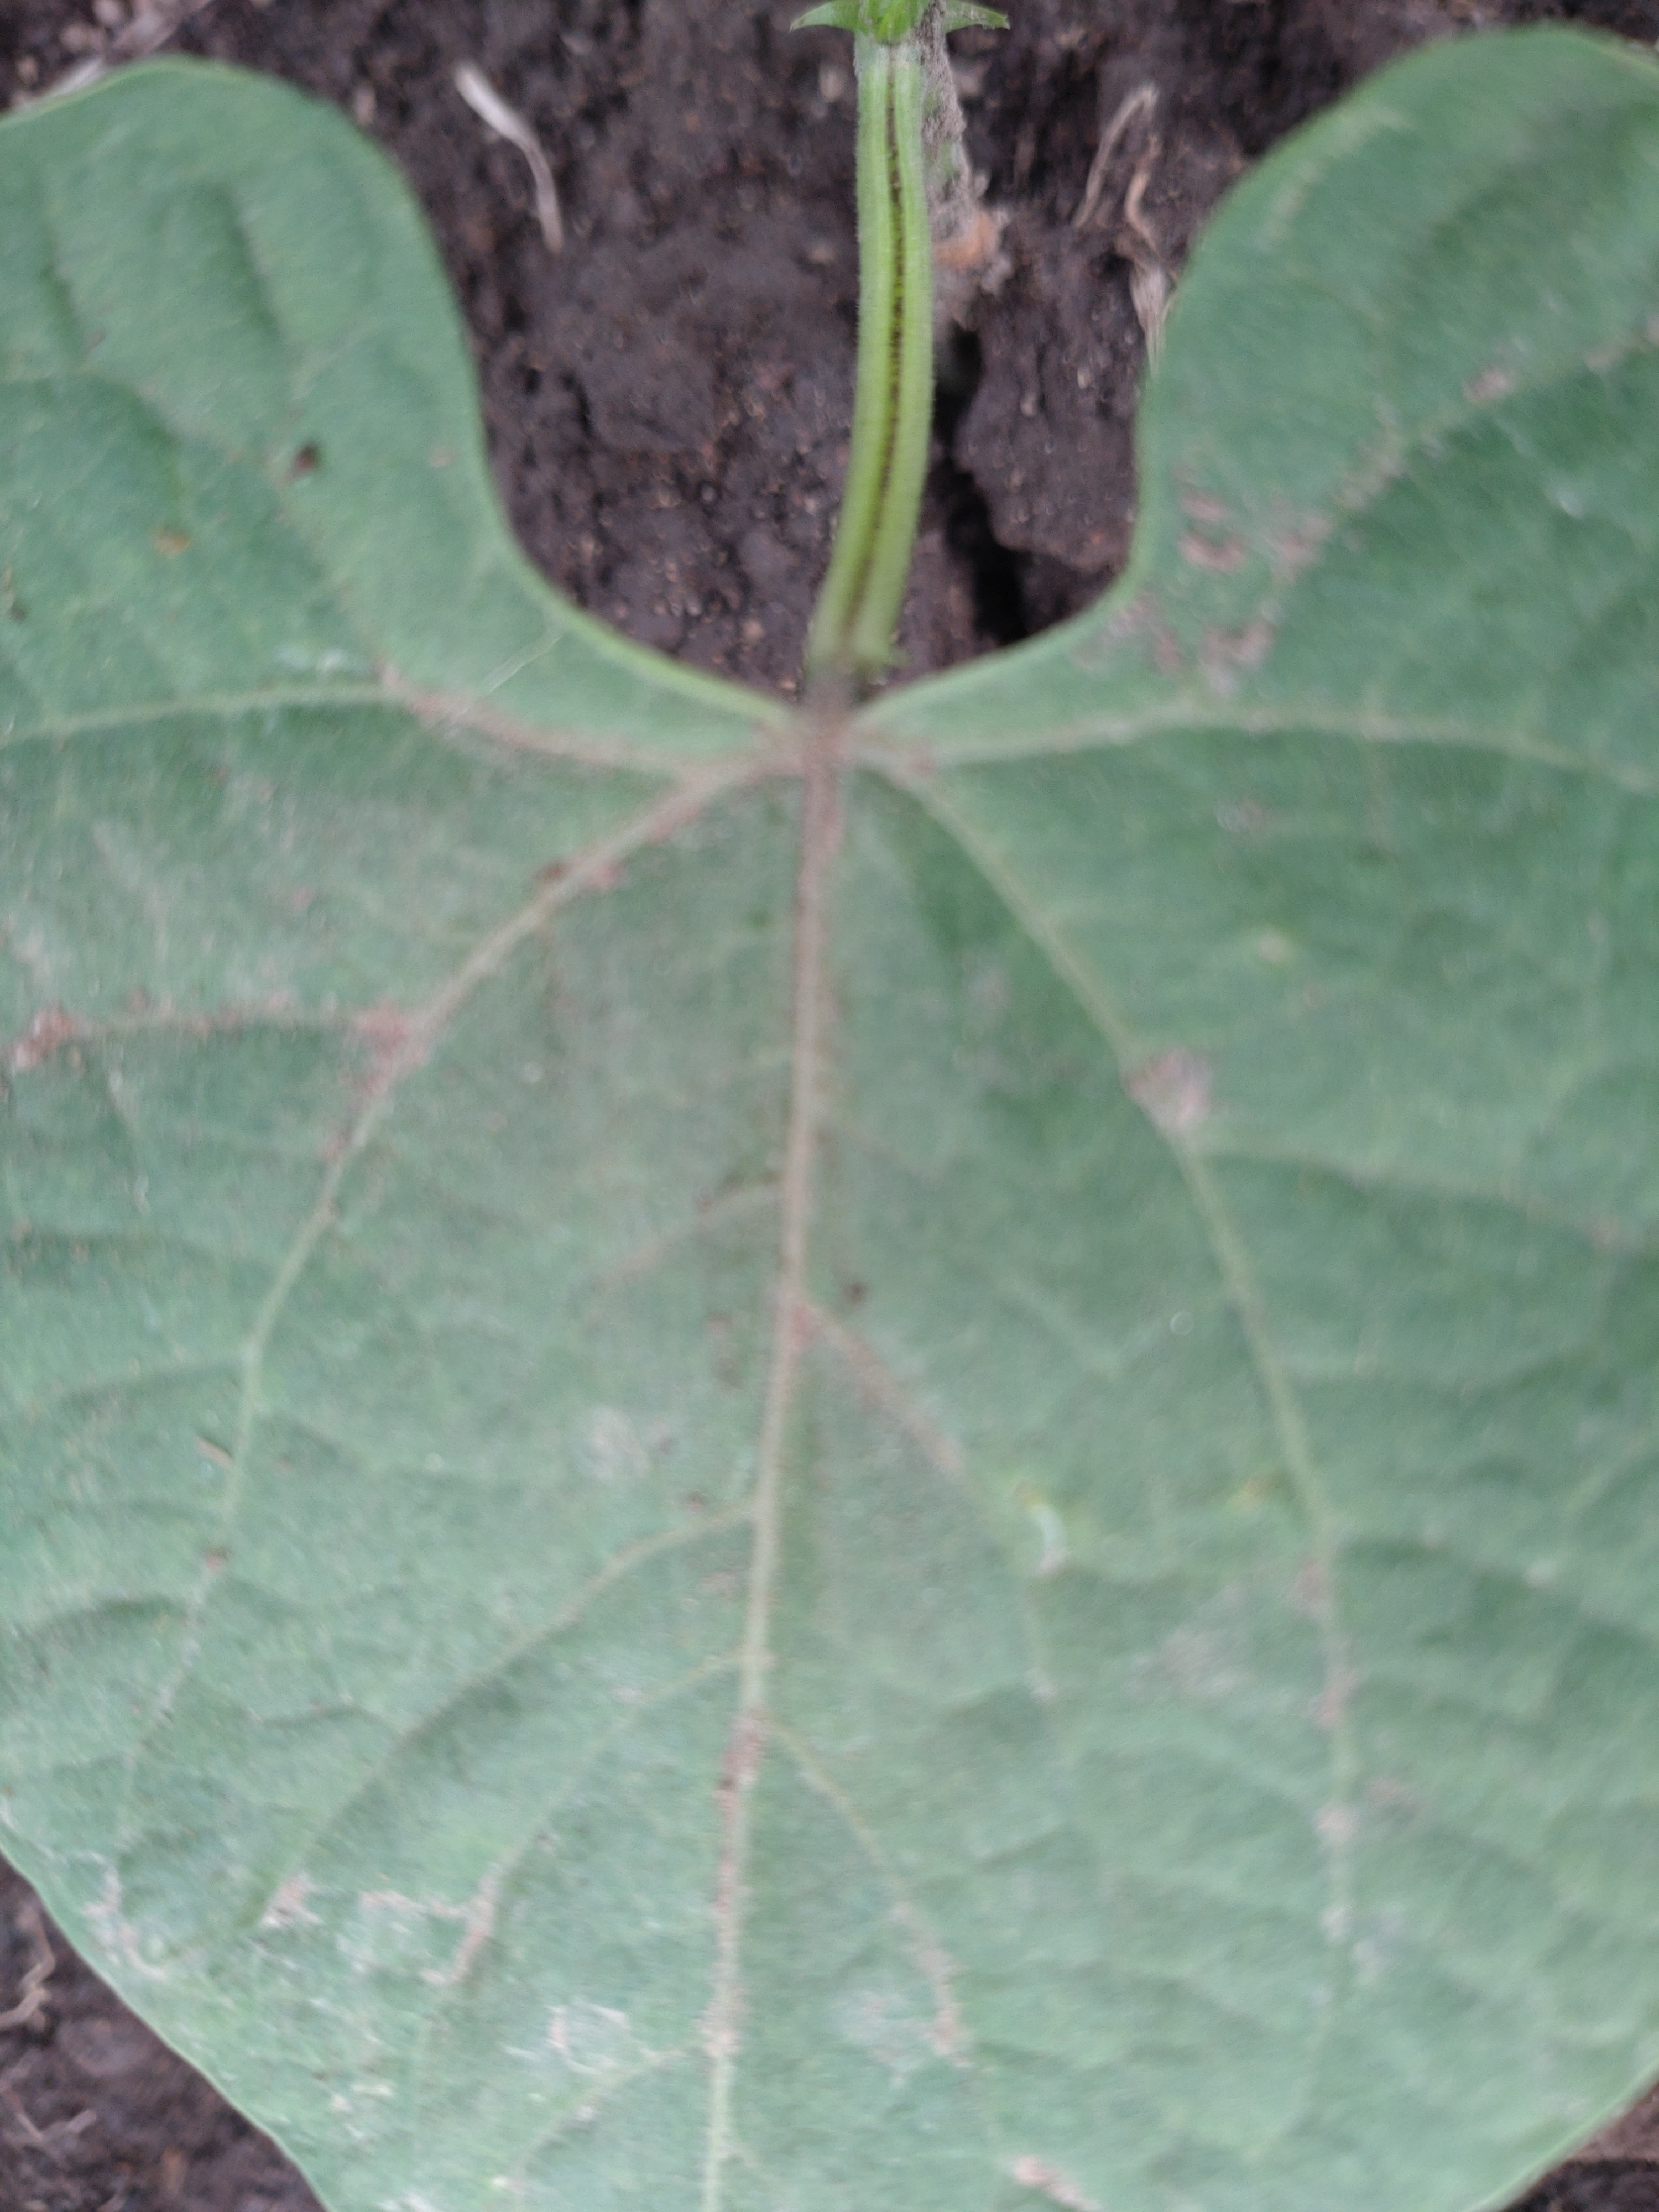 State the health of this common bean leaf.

healthy
